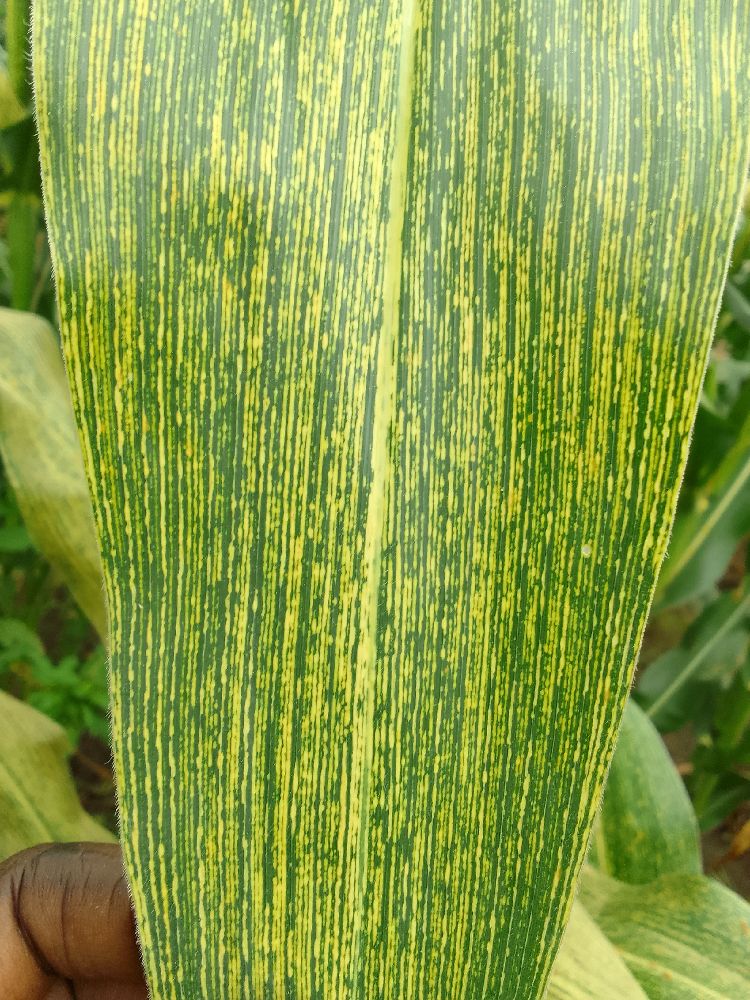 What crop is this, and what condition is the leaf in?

maize, maize streak virus
